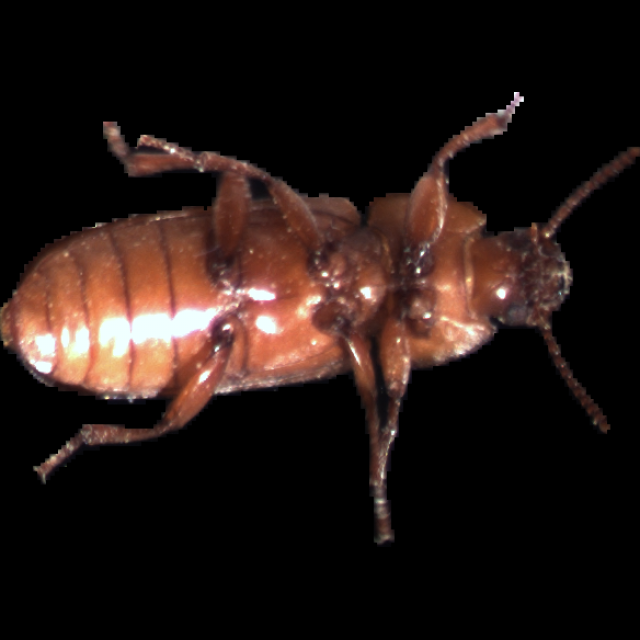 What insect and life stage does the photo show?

mealworm beetle
